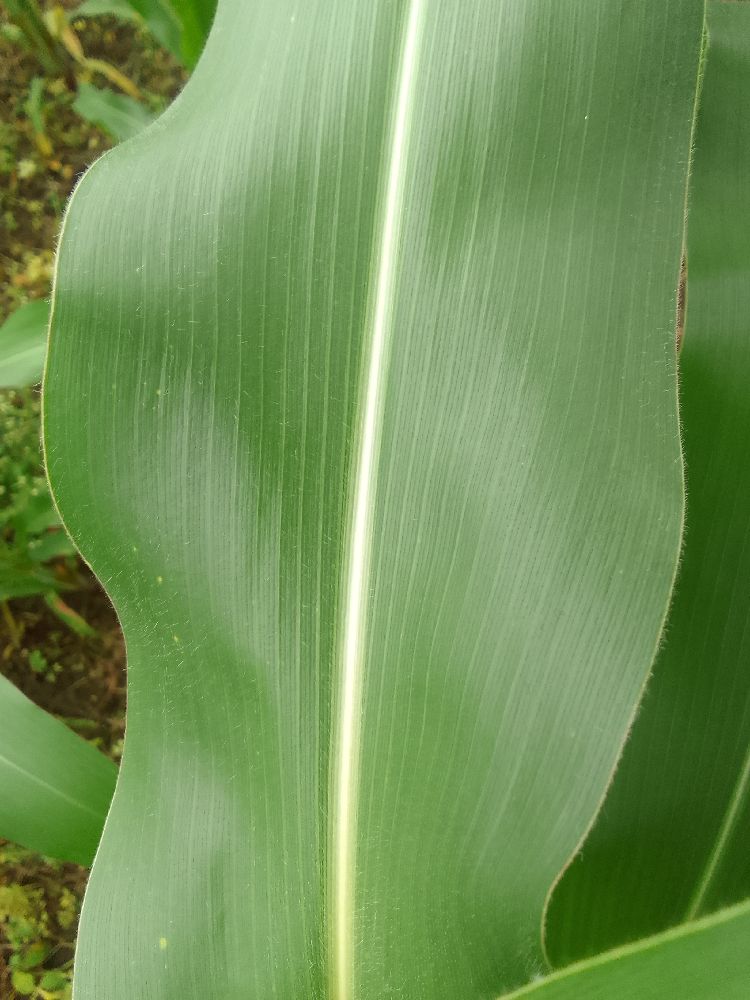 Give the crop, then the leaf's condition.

maize, healthy
